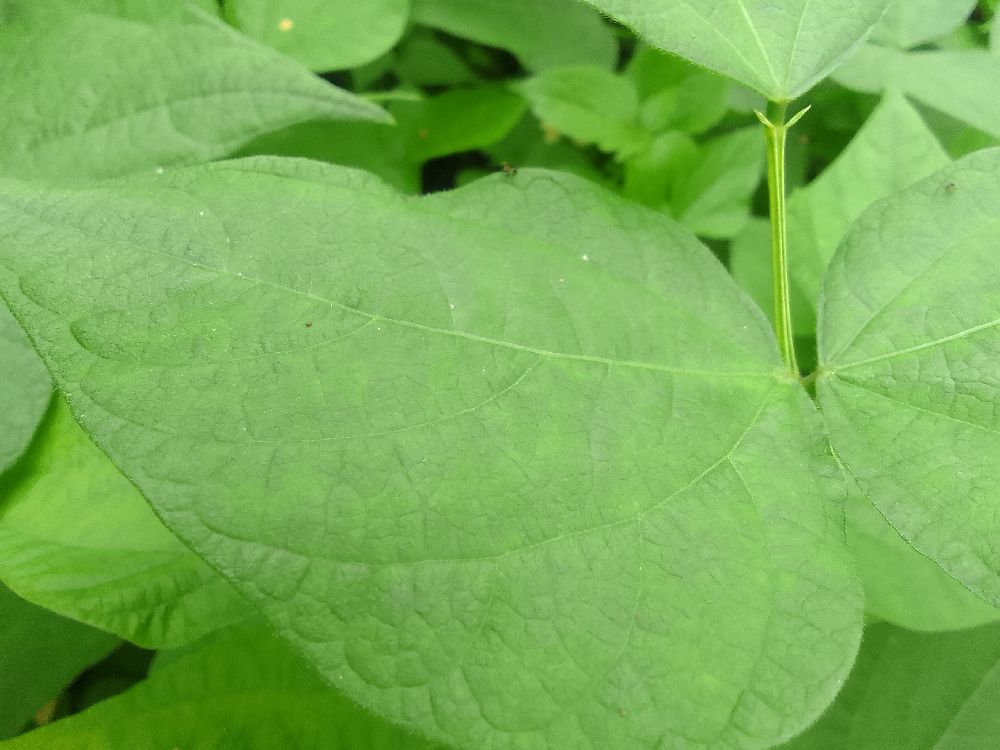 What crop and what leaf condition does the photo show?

common bean, healthy
